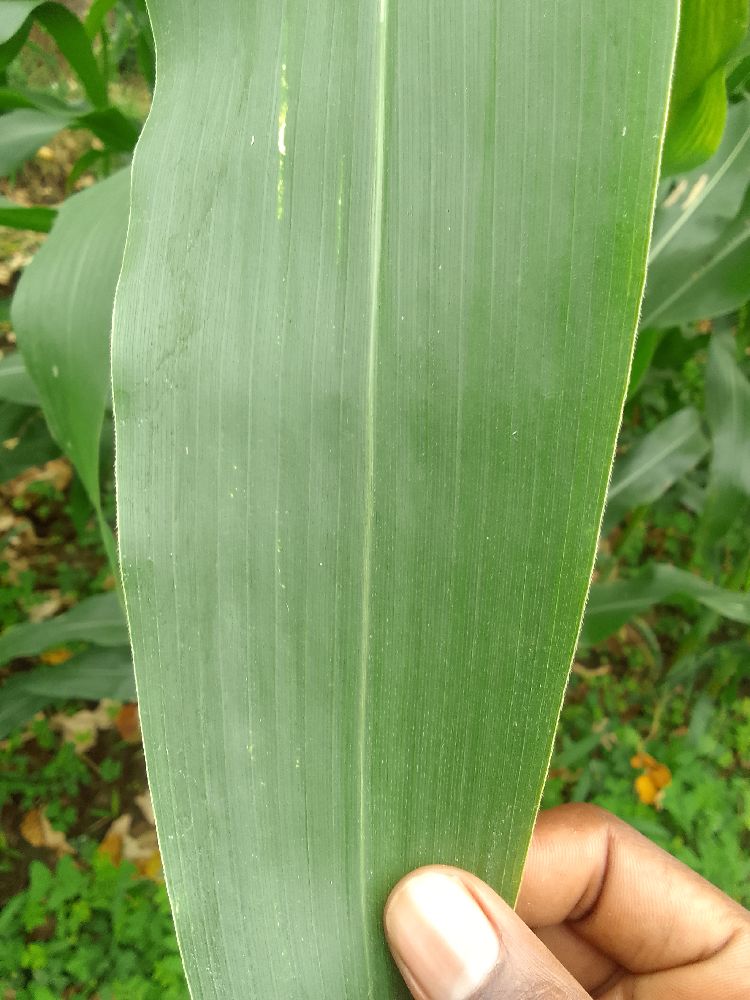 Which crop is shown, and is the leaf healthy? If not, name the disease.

maize, healthy
